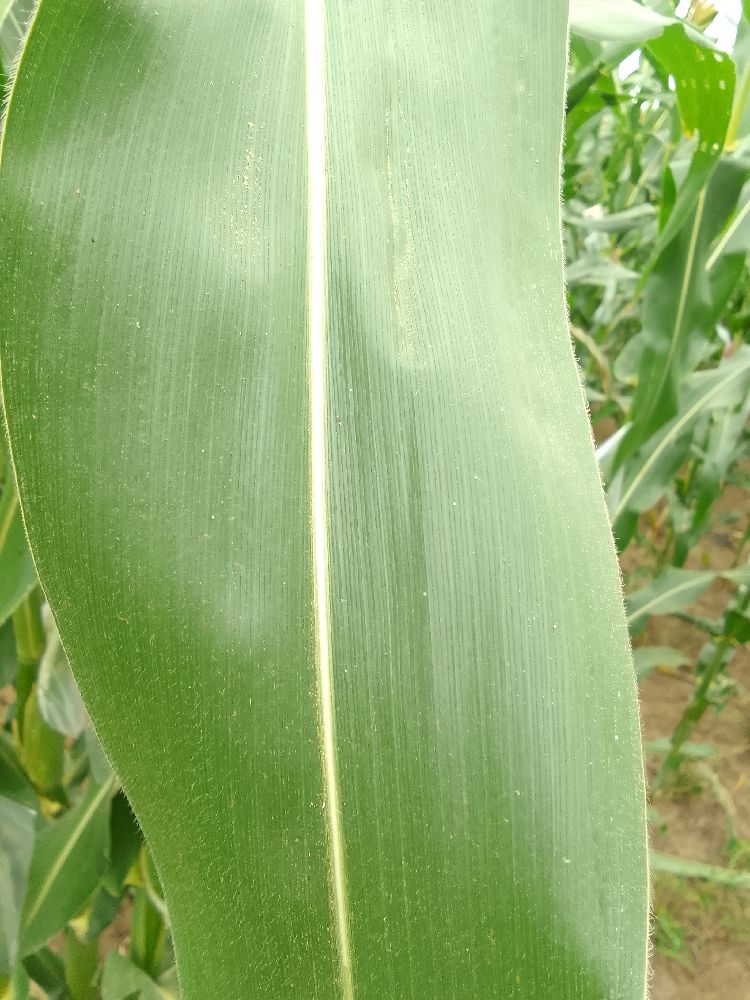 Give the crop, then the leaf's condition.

maize, healthy
